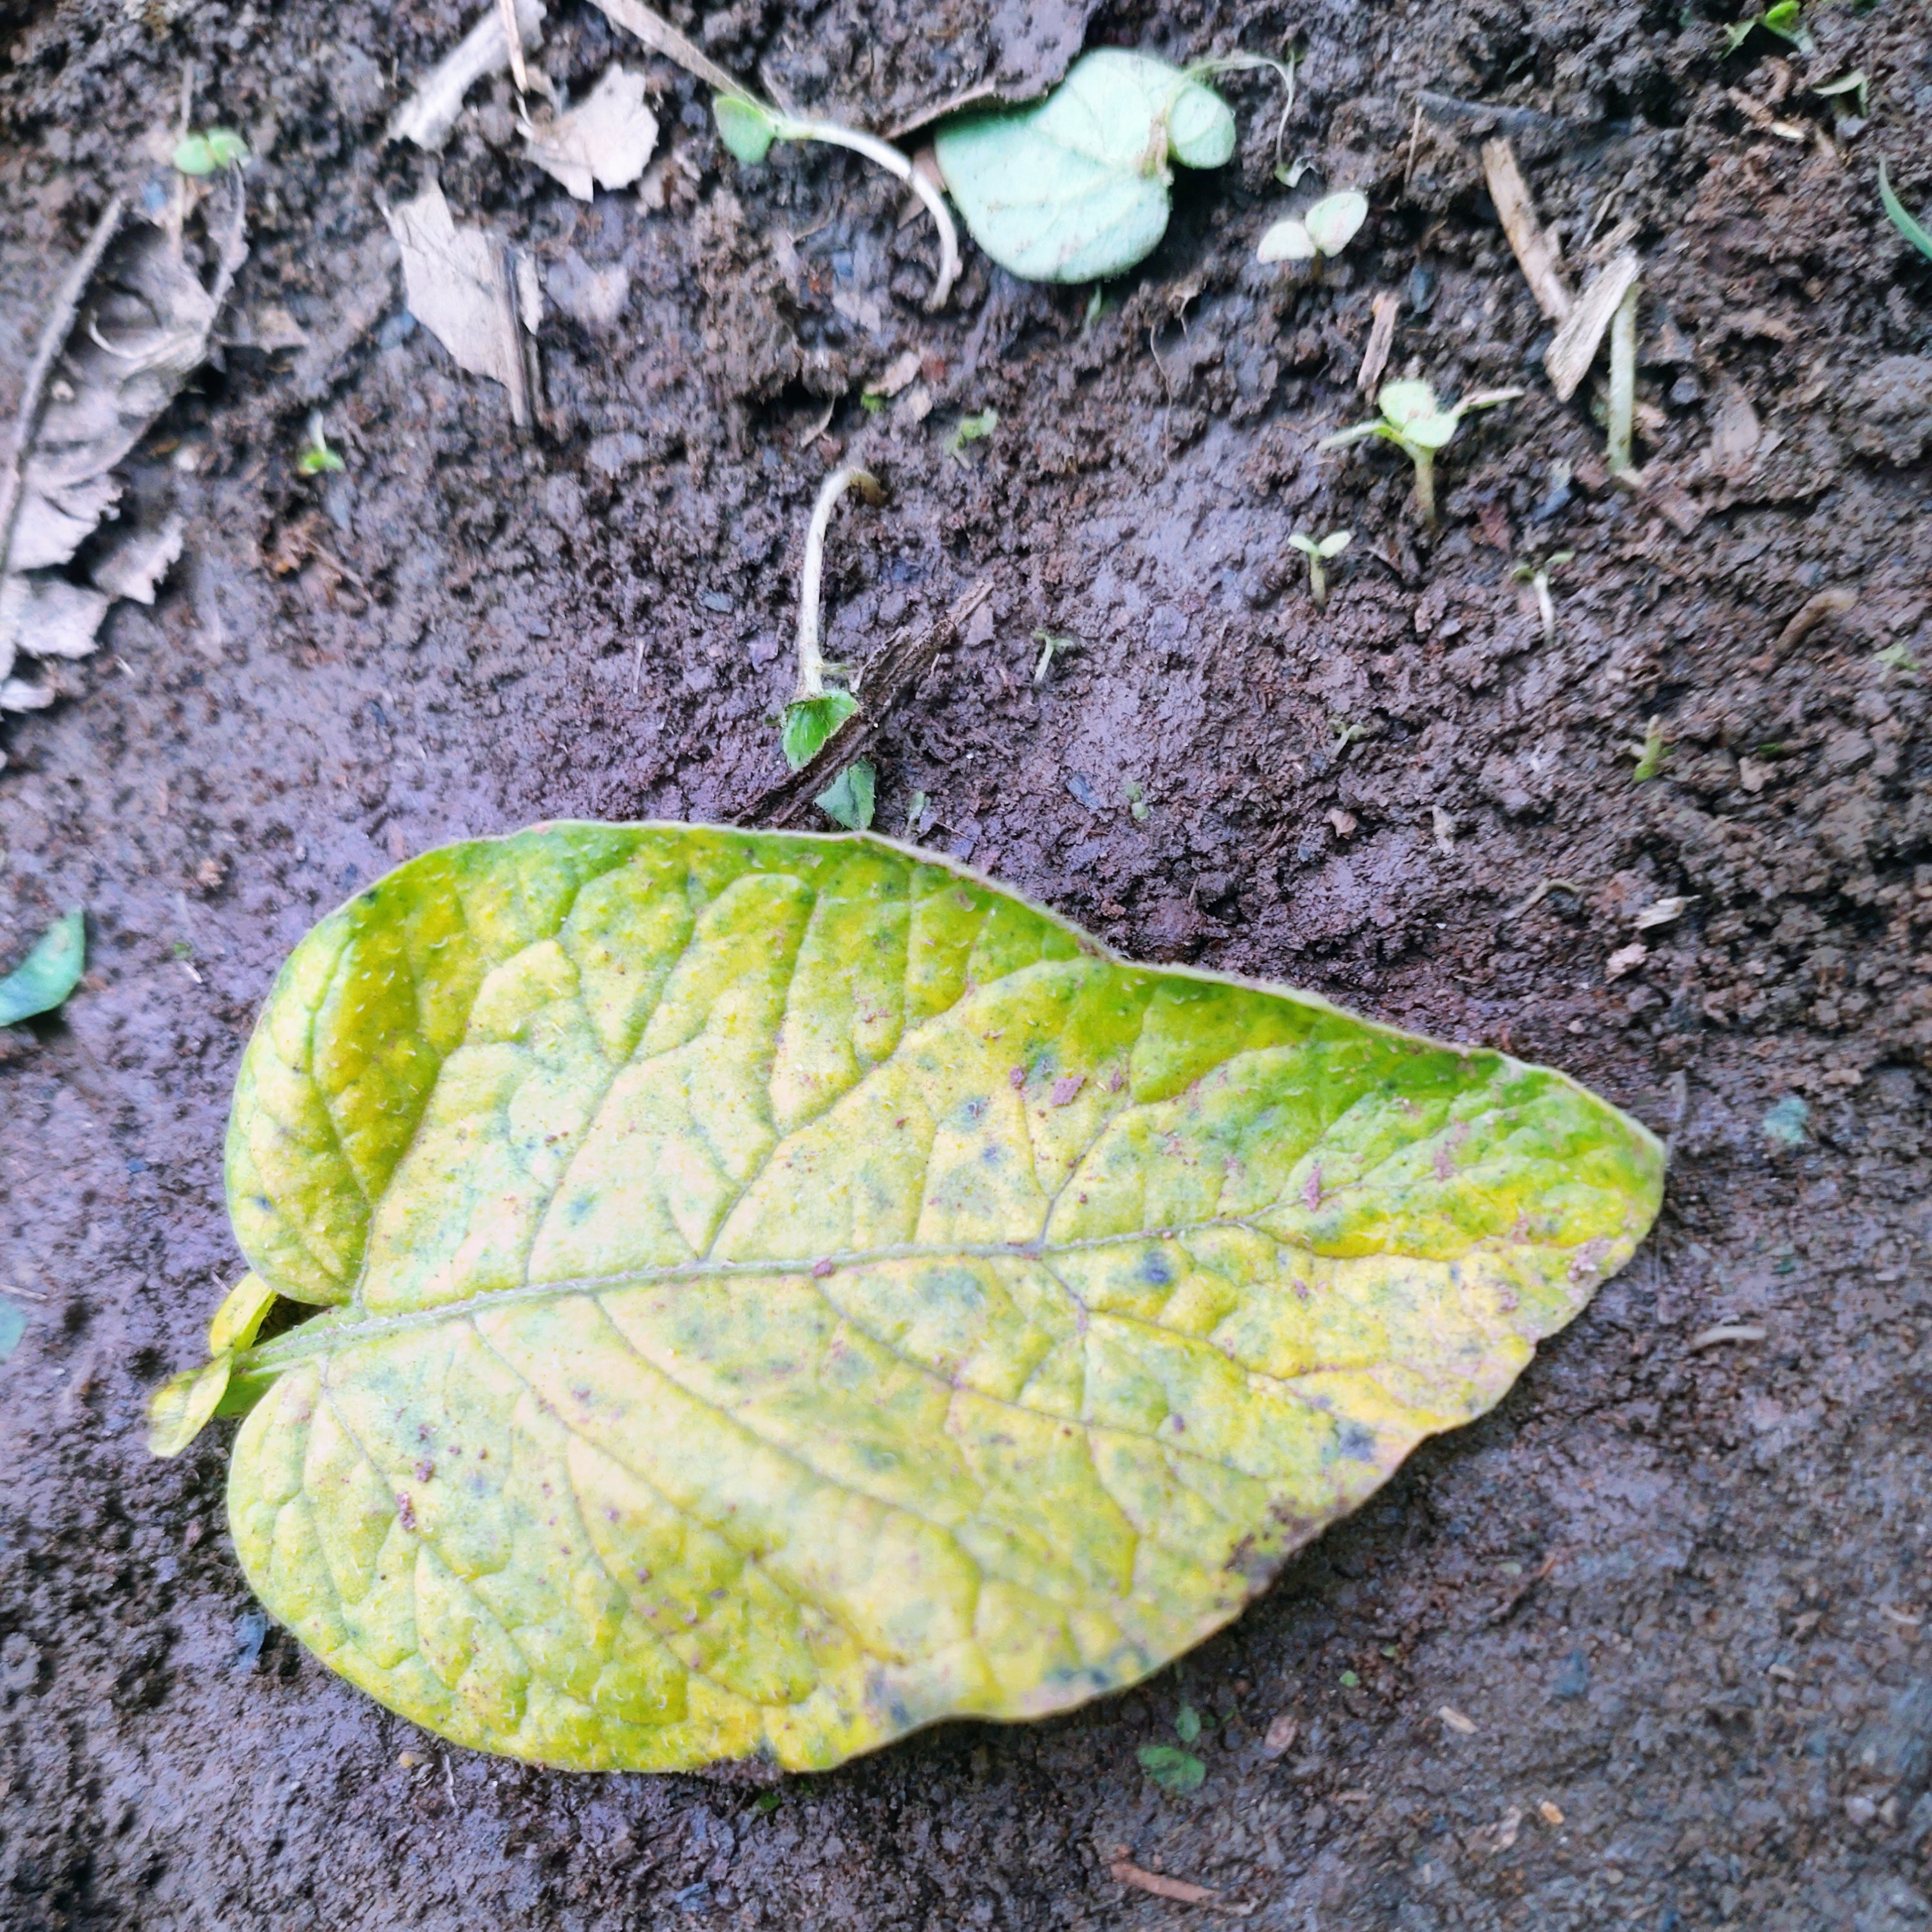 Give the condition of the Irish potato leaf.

late blight
